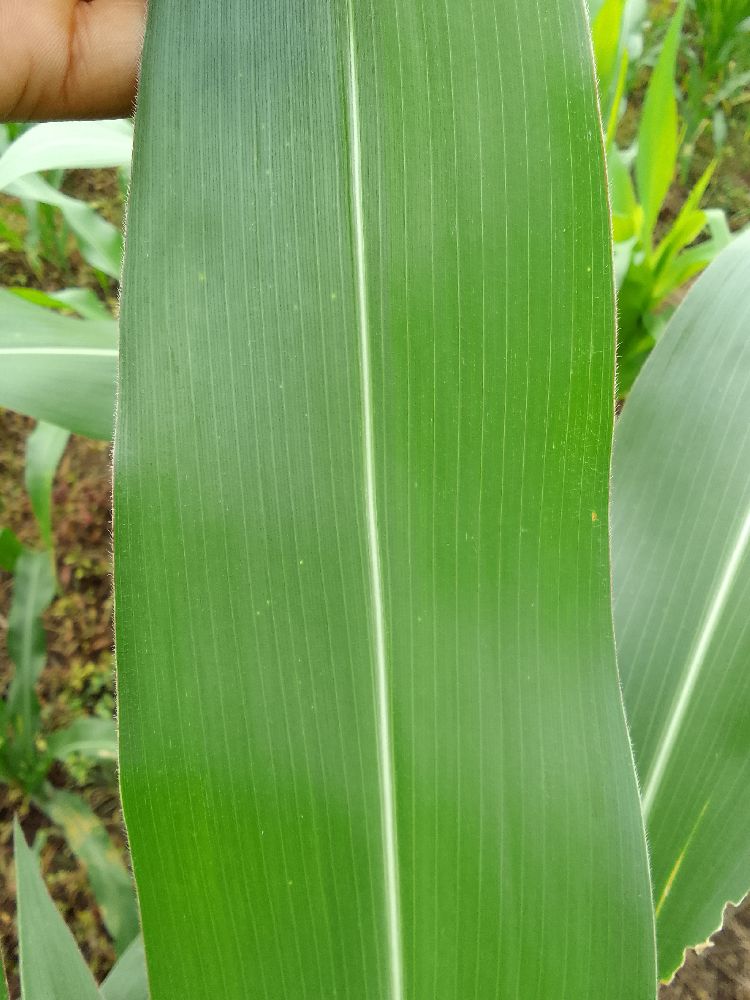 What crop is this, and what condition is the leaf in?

maize, healthy
